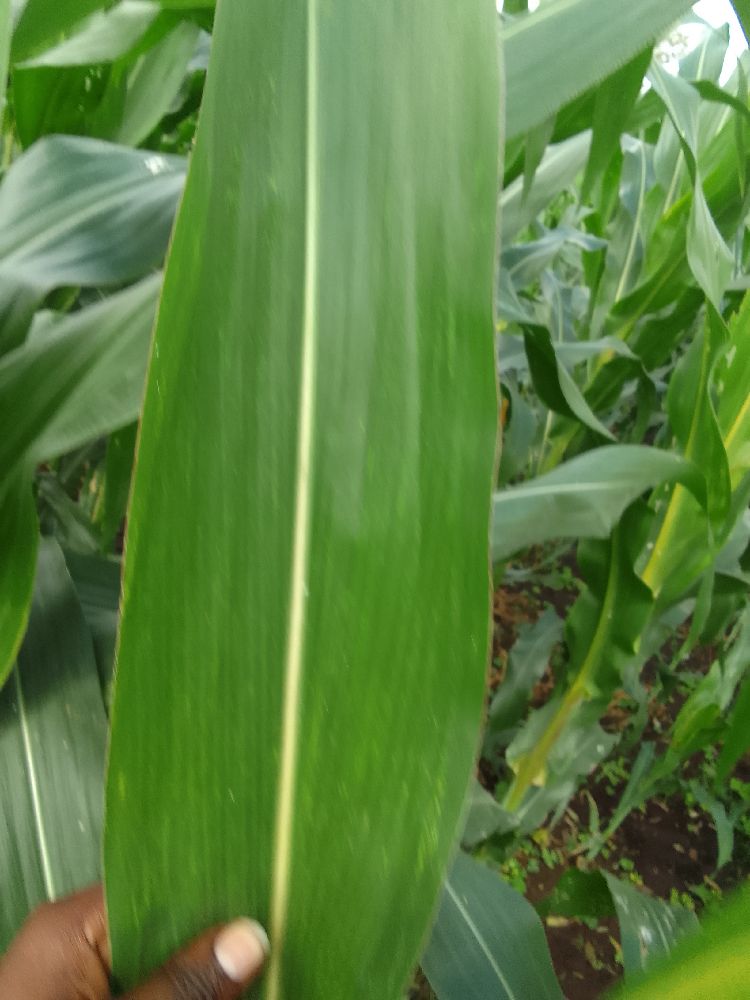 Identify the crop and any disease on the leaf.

maize, healthy
